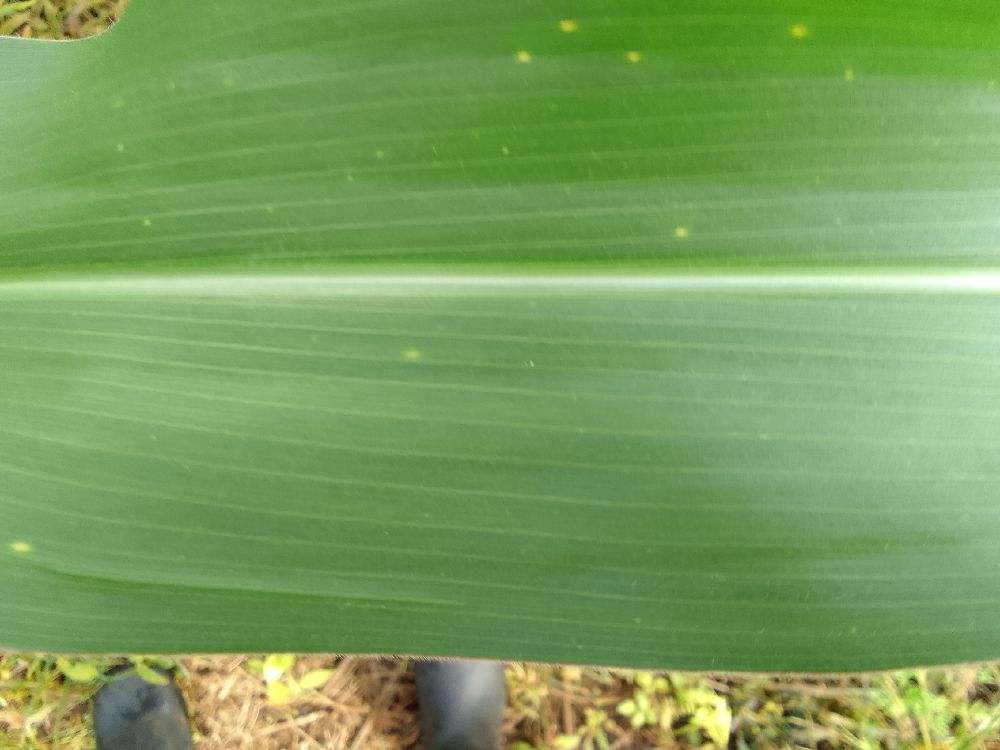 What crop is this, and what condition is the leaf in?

maize, healthy
